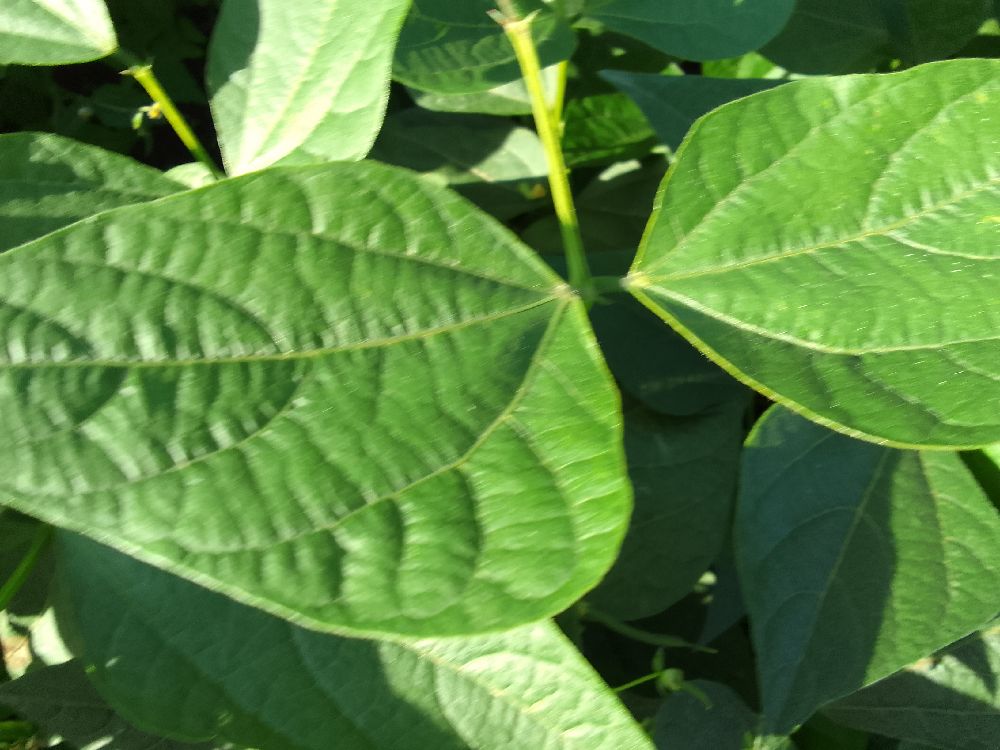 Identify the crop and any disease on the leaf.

common bean, healthy
